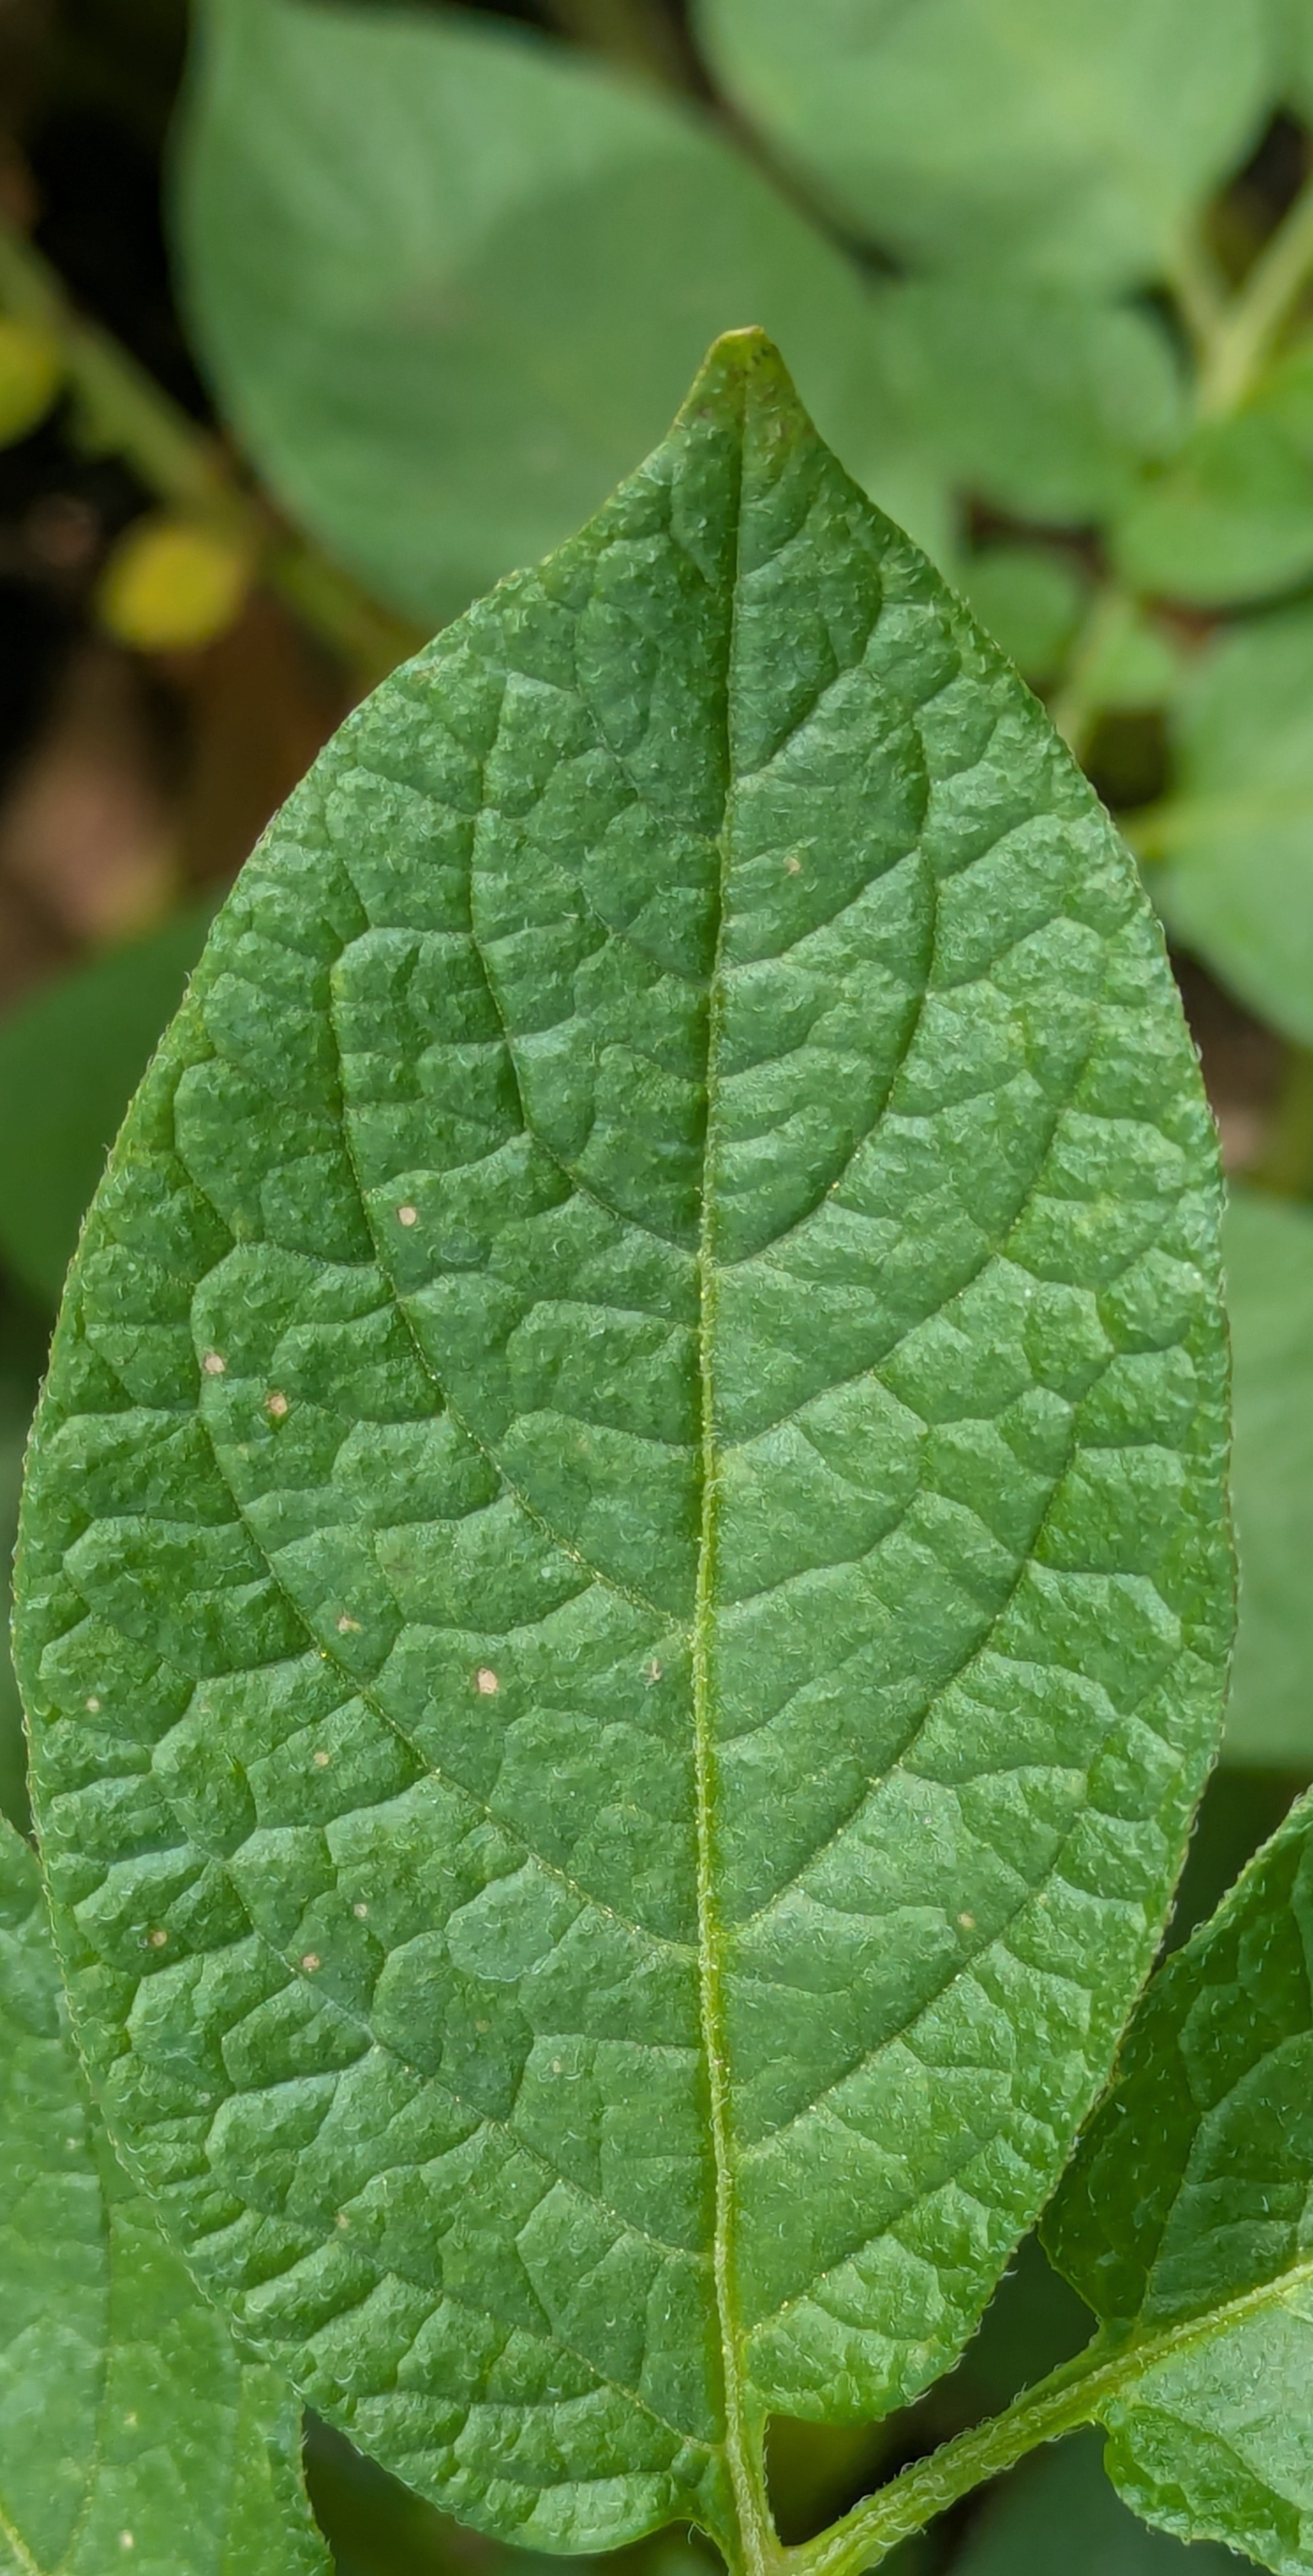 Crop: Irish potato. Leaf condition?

healthy
